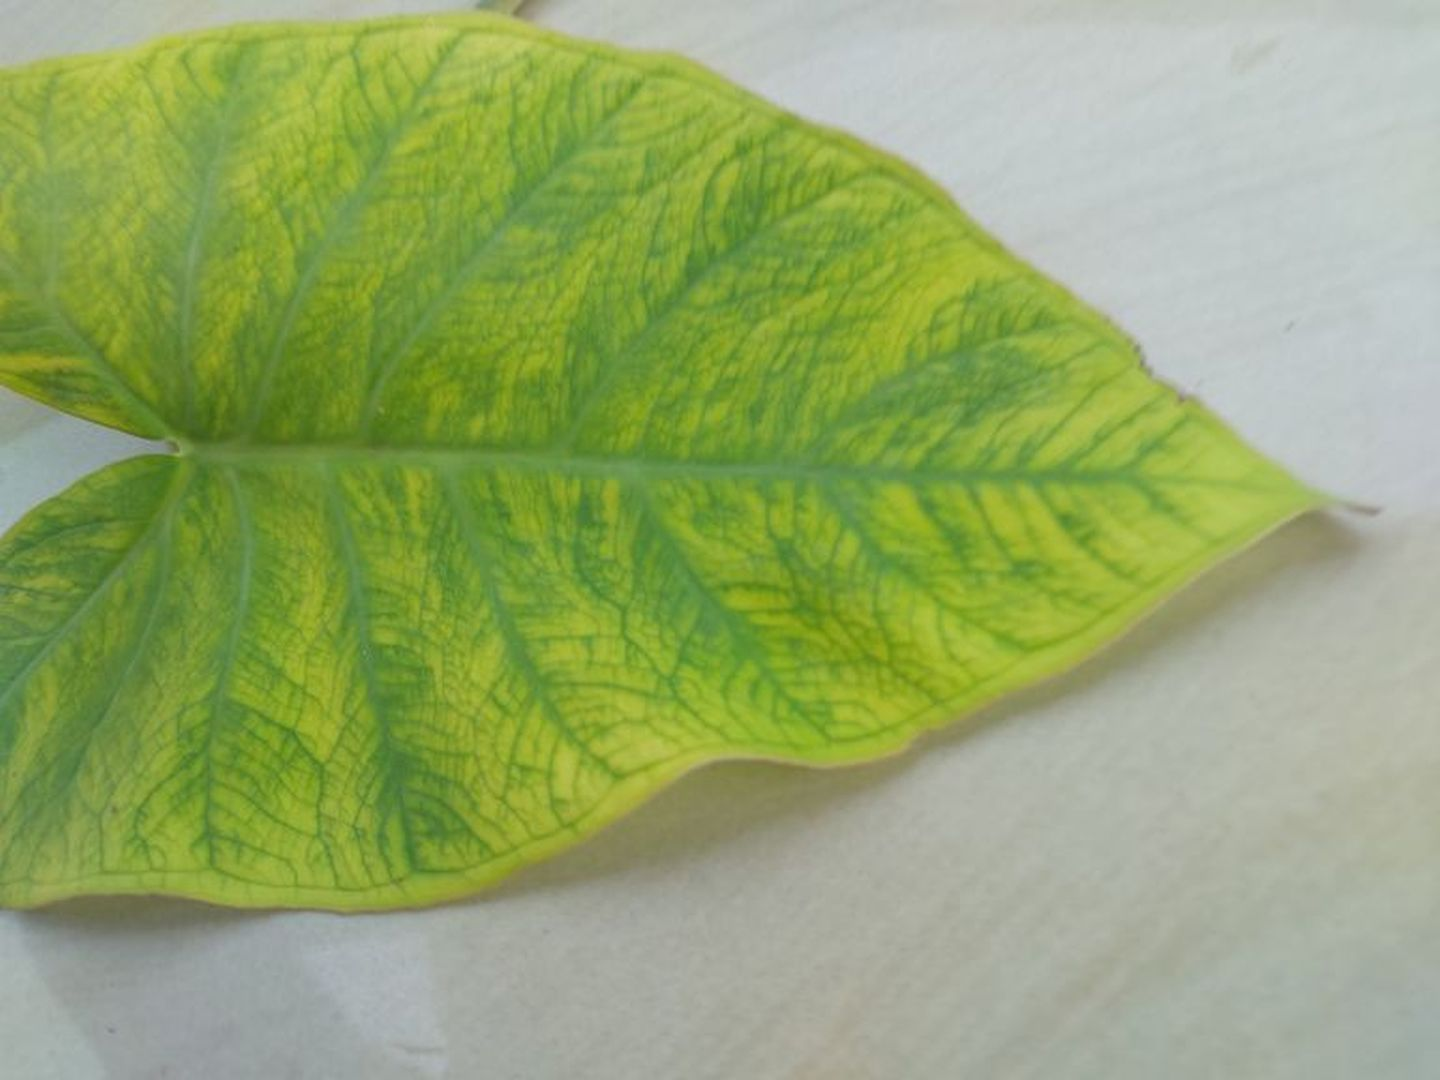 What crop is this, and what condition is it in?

taro, mosaic
